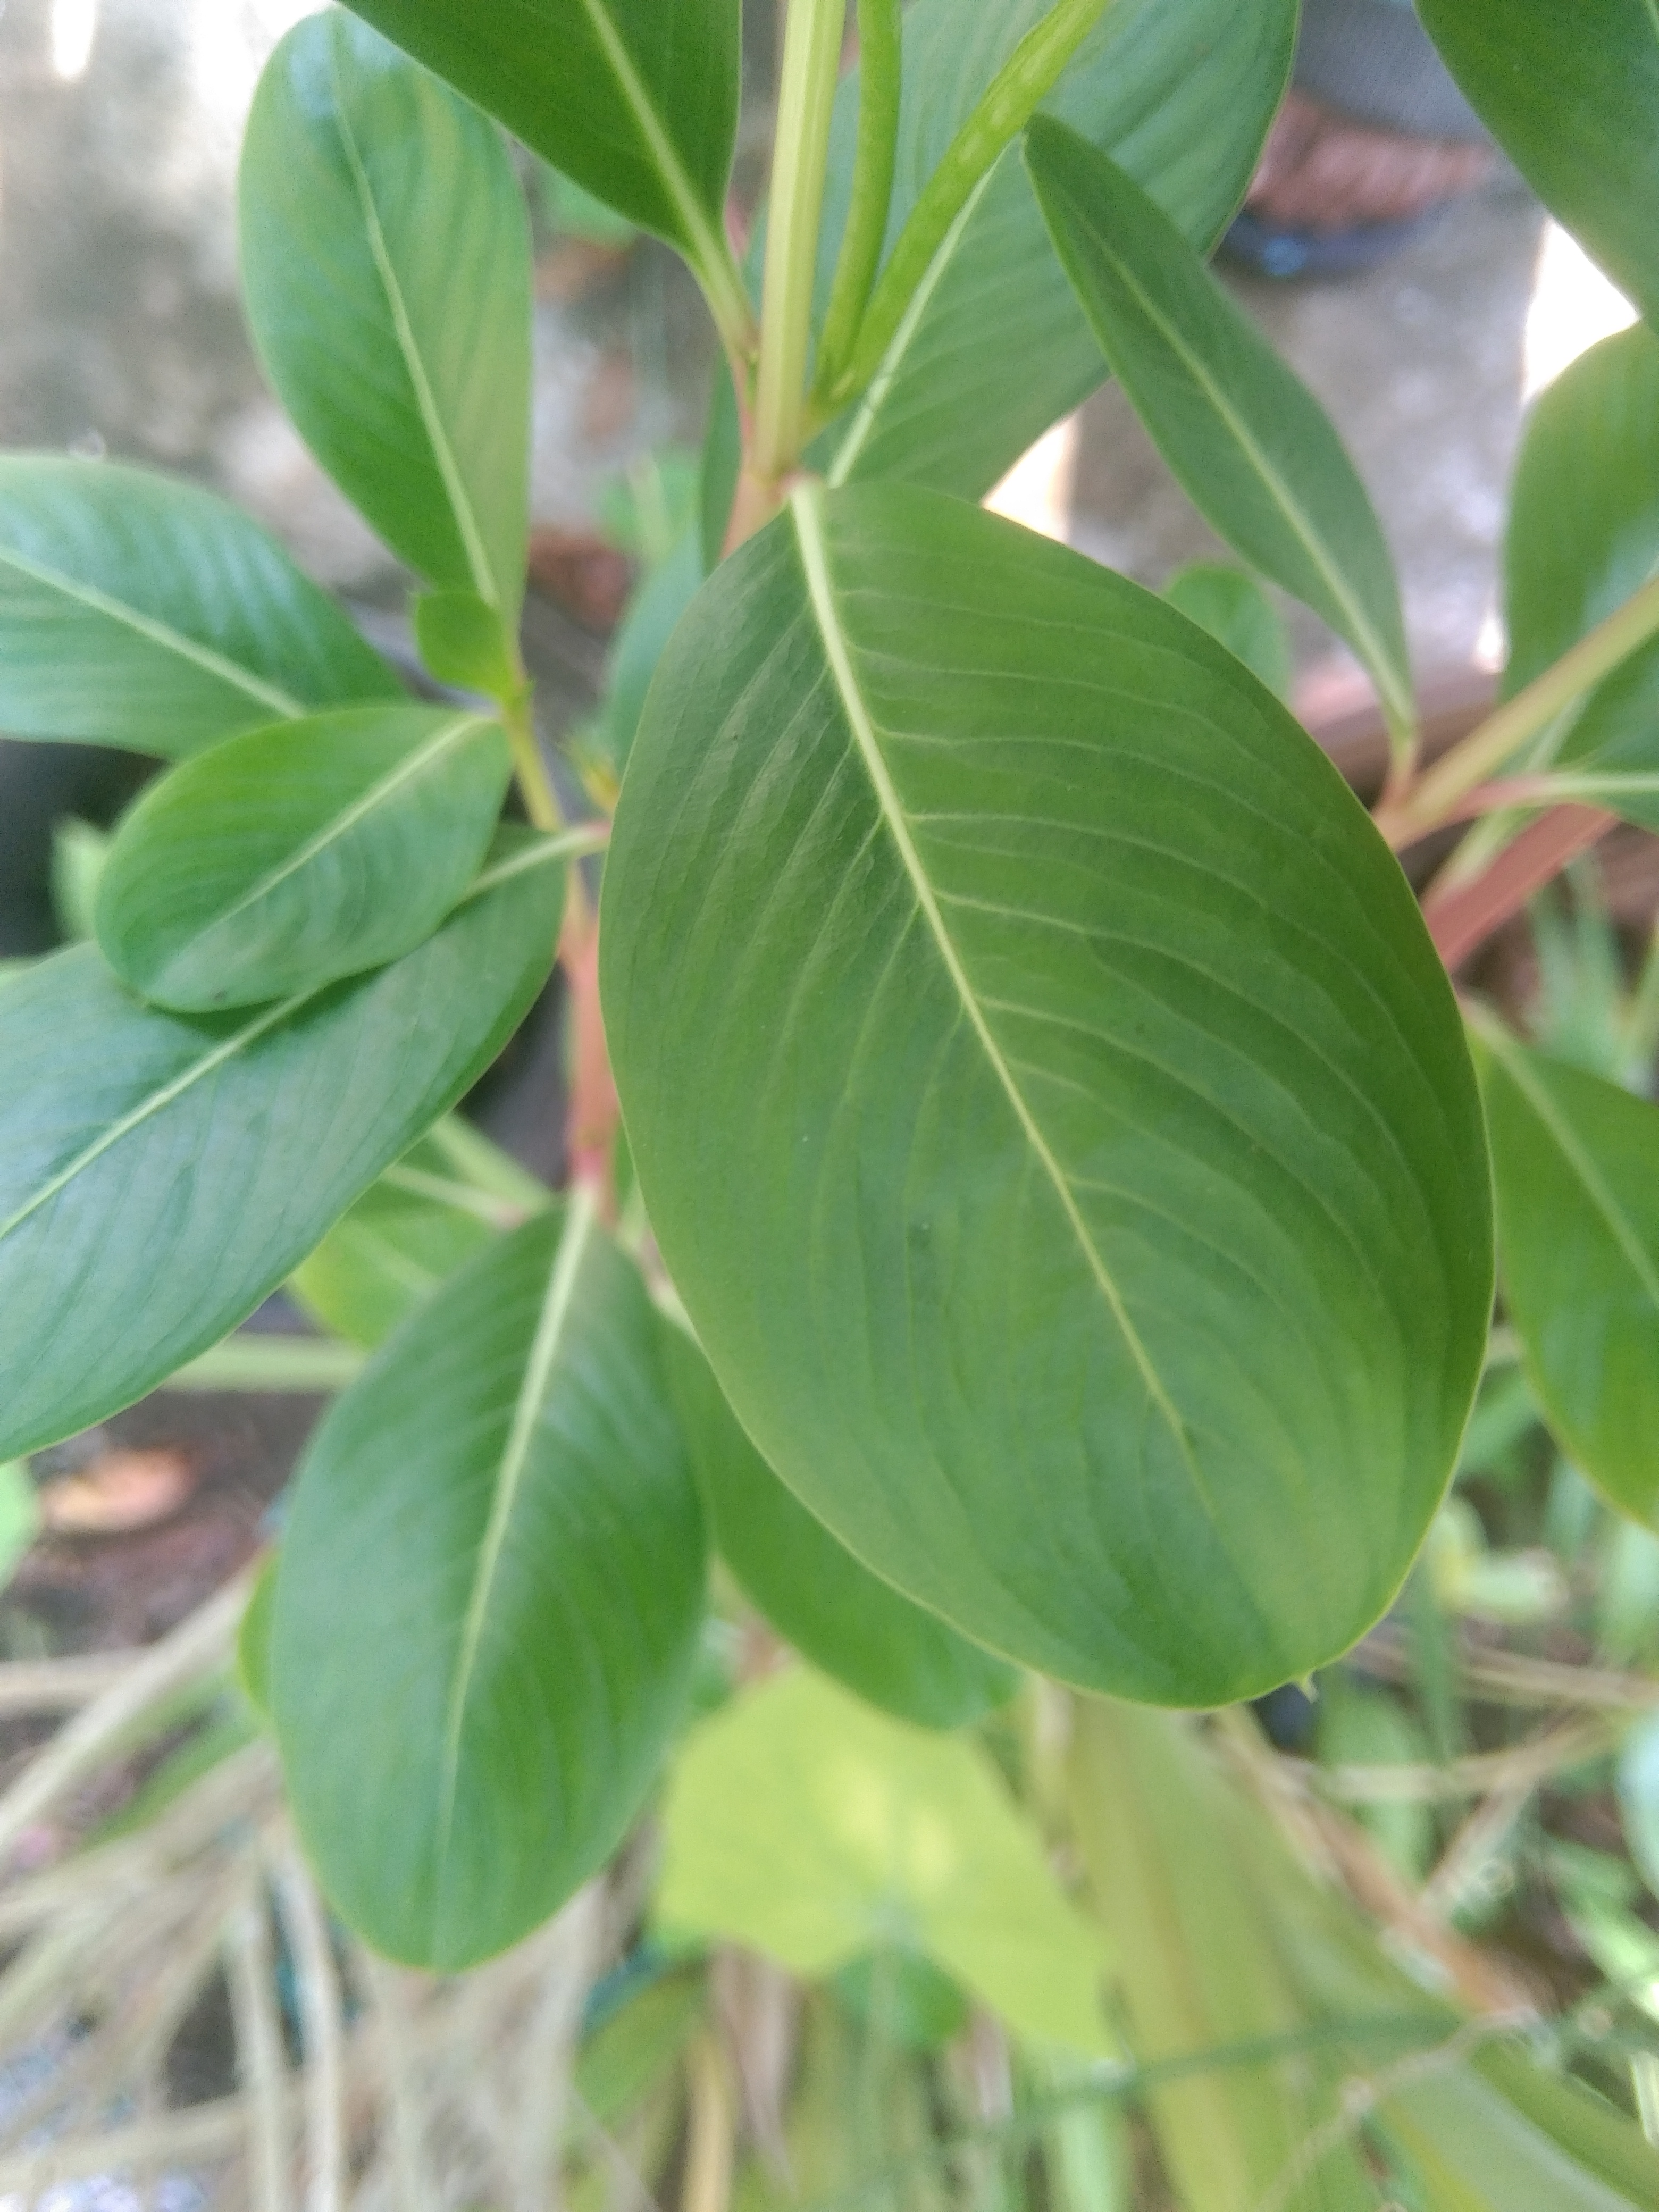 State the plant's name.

rose periwinkle
